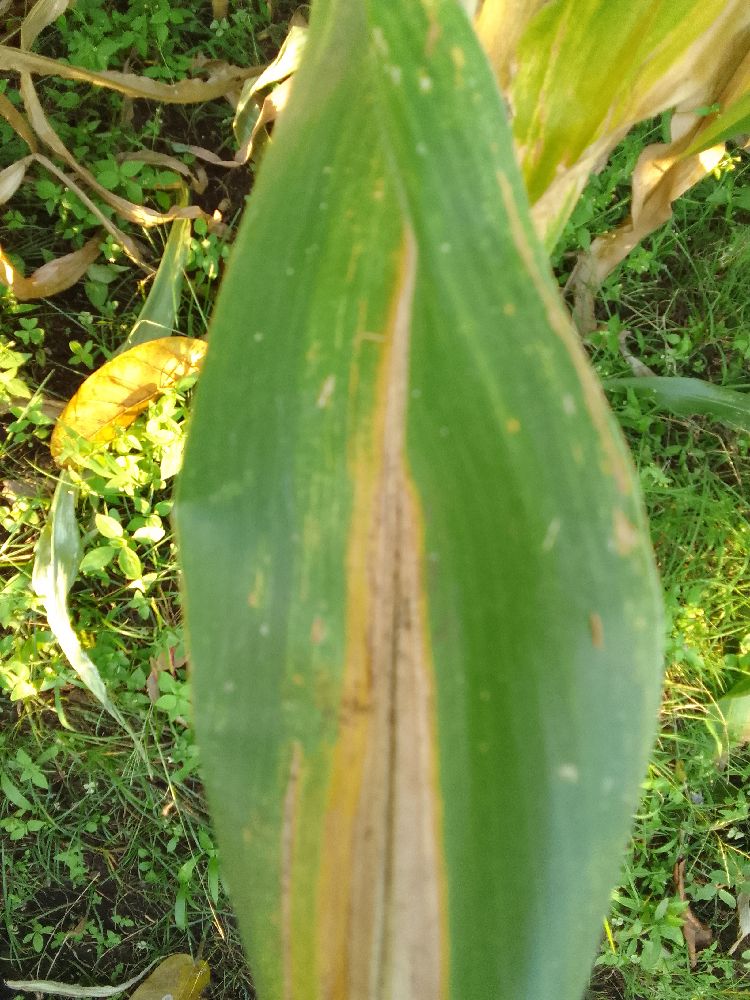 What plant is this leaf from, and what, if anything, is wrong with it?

maize, maize lethal necrosis
